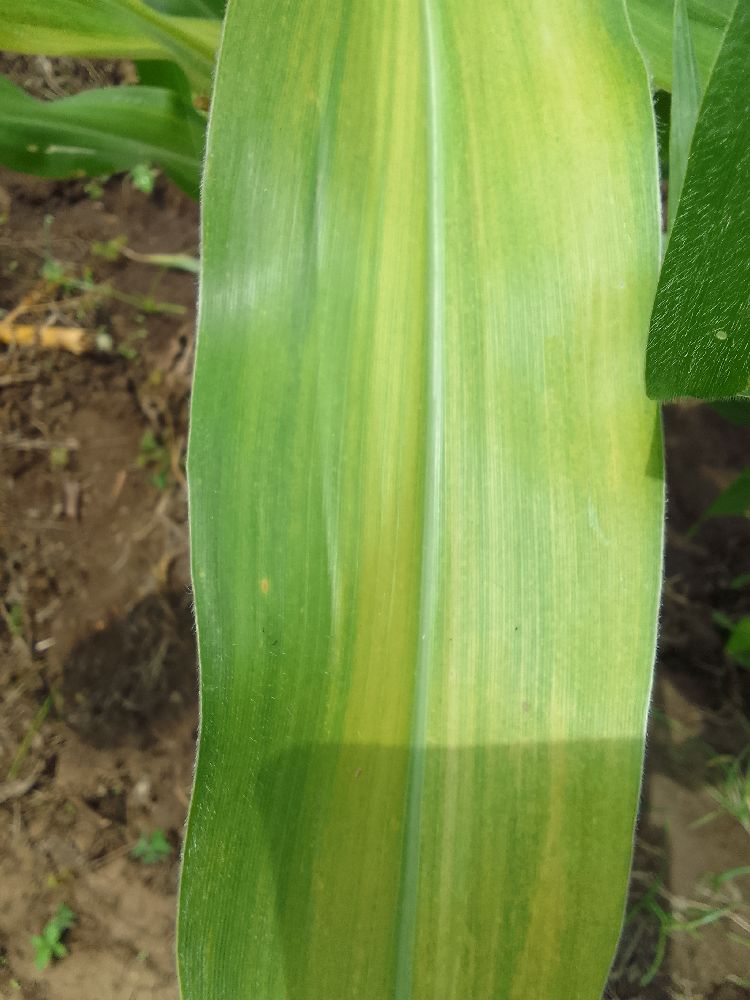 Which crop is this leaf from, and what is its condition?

maize, maize lethal necrosis
